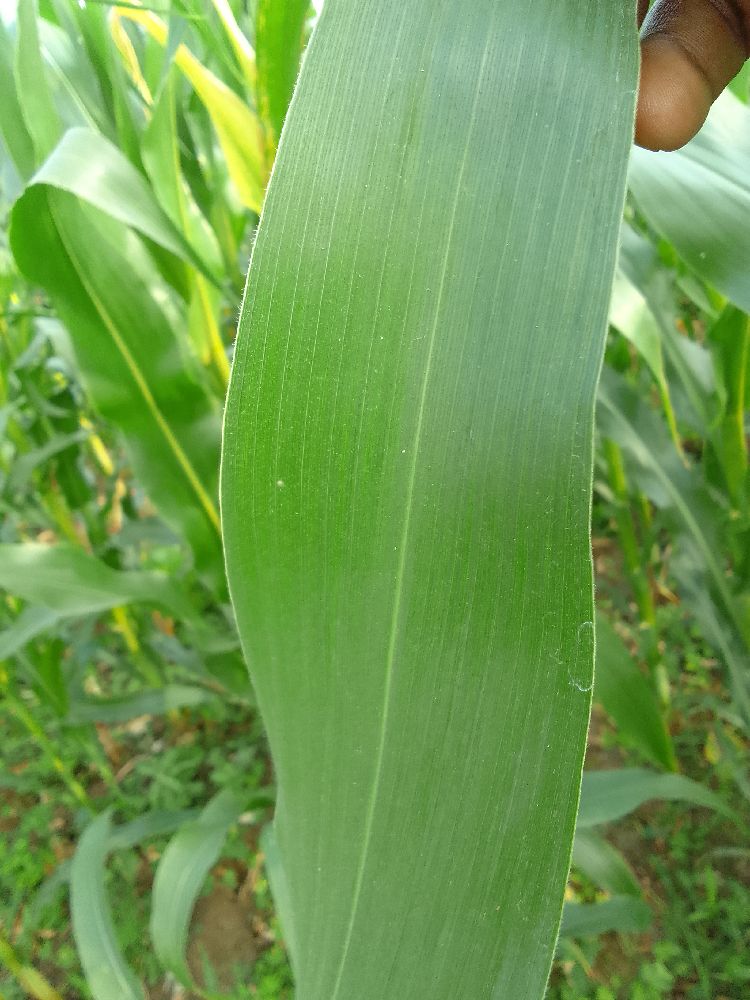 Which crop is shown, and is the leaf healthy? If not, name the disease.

maize, healthy
